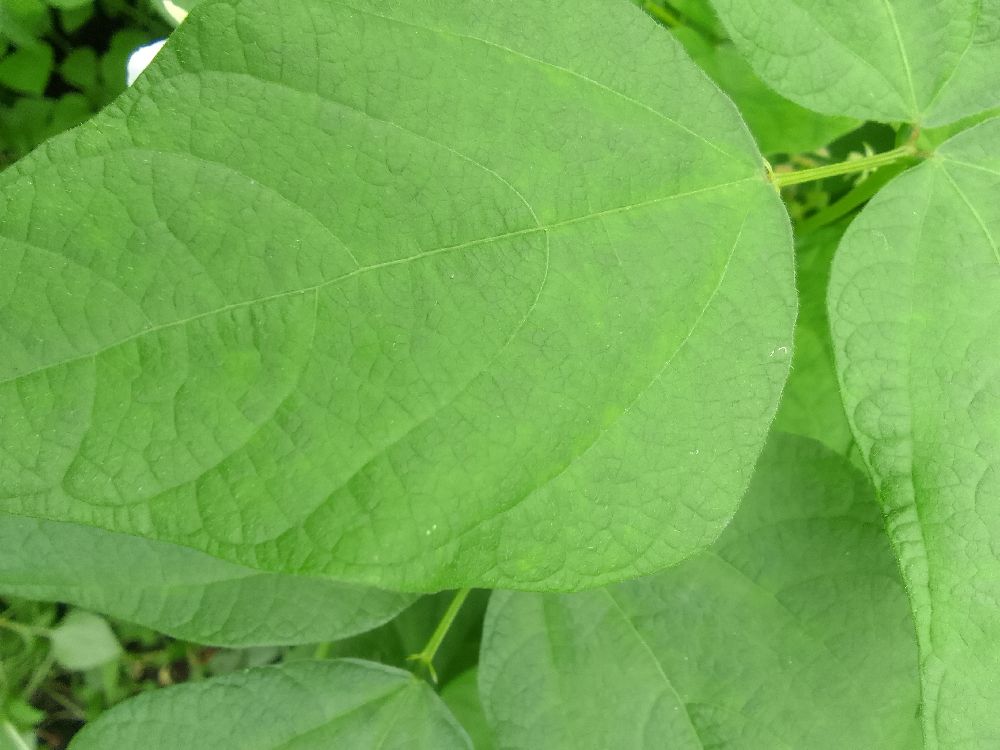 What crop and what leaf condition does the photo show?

common bean, healthy
